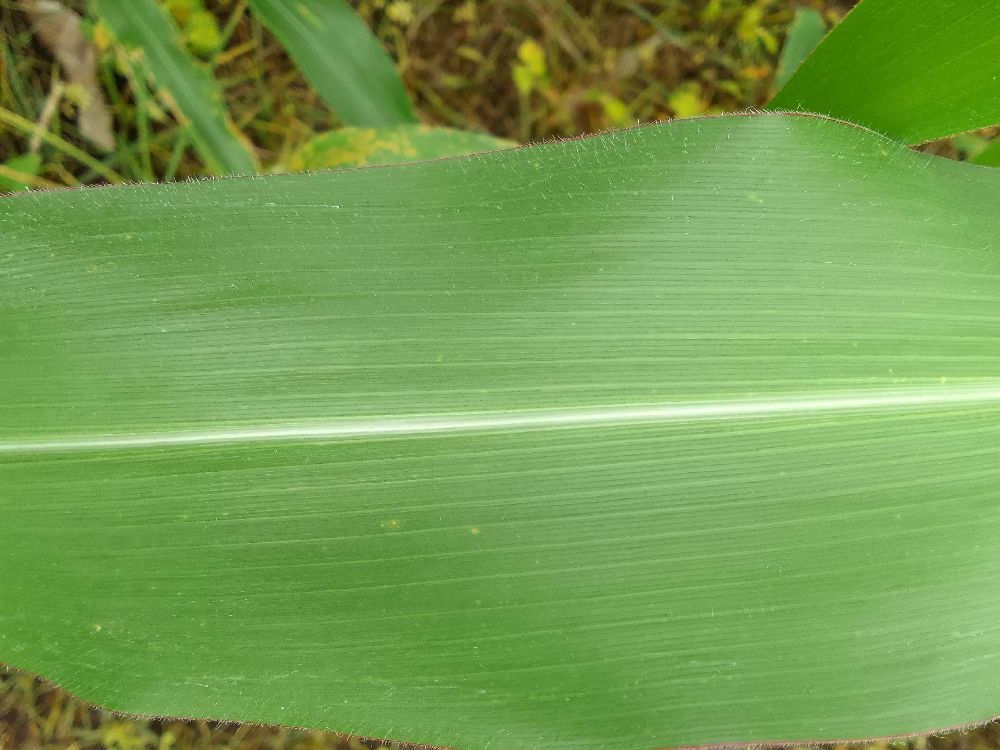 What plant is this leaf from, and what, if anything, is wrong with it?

maize, healthy
